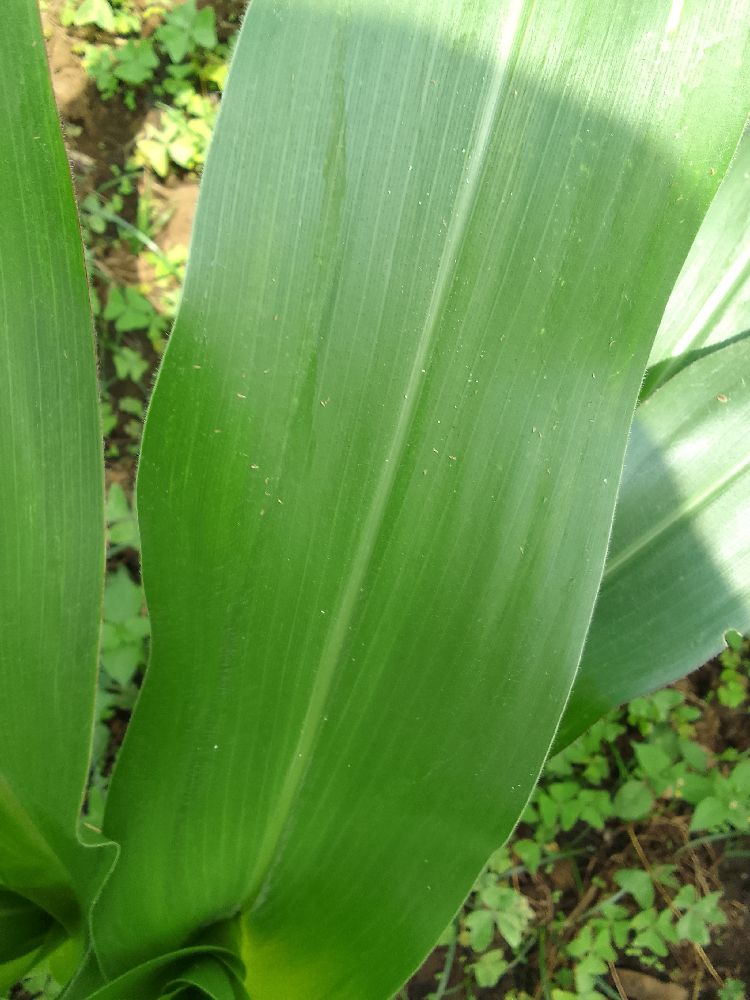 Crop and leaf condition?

maize, healthy
